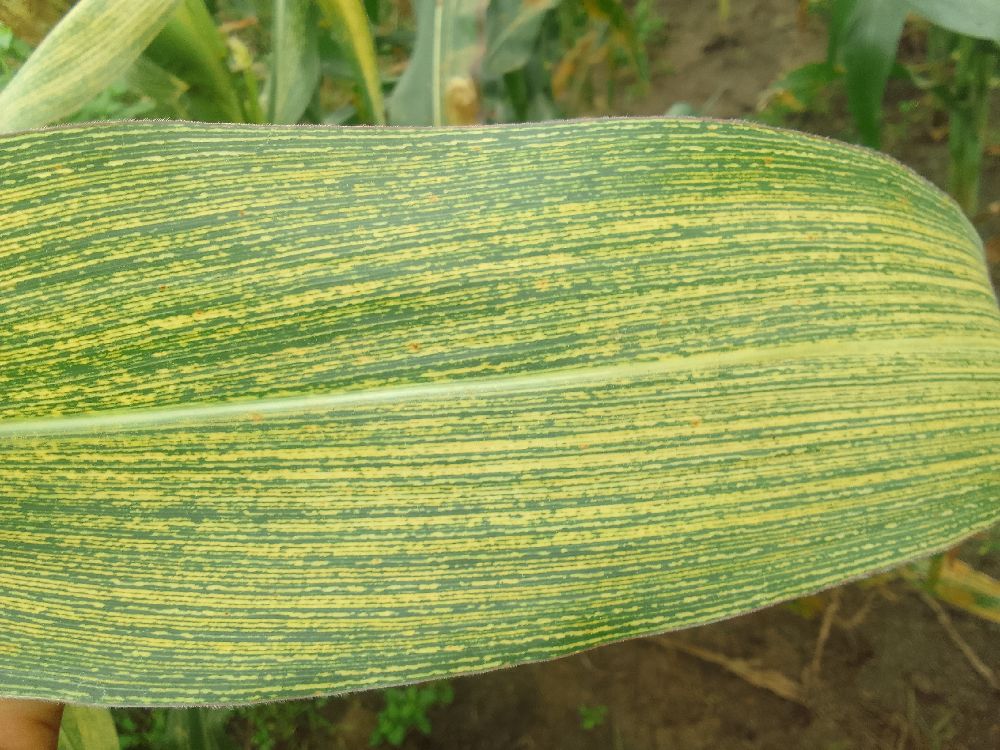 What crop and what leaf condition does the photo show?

maize, maize streak virus
